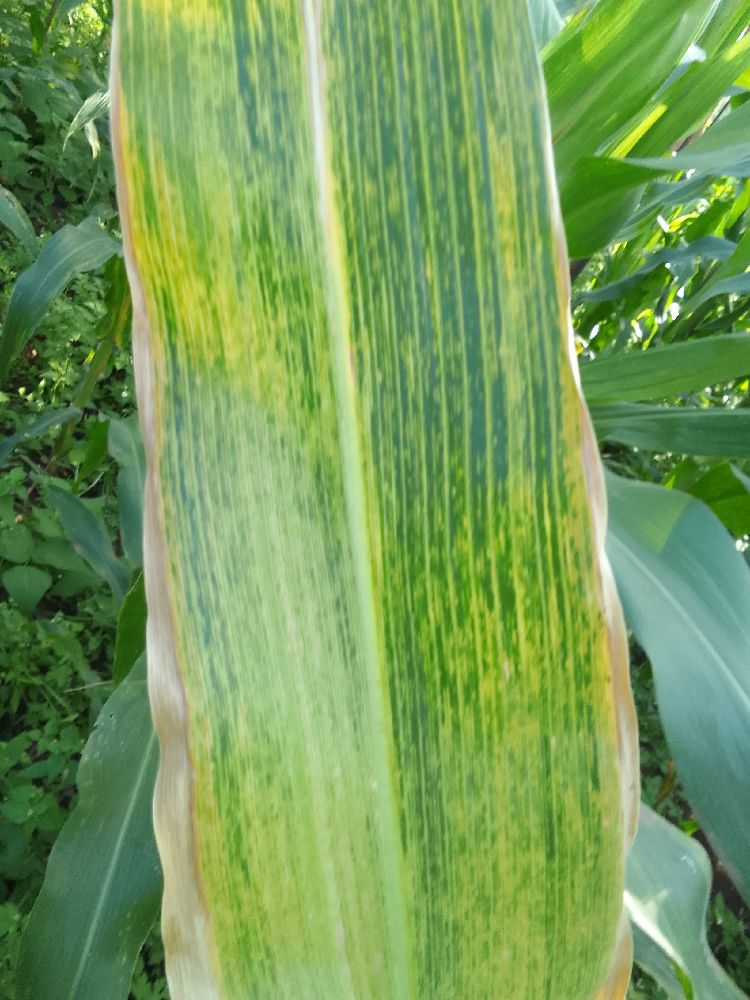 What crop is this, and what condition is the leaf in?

maize, maize lethal necrosis
